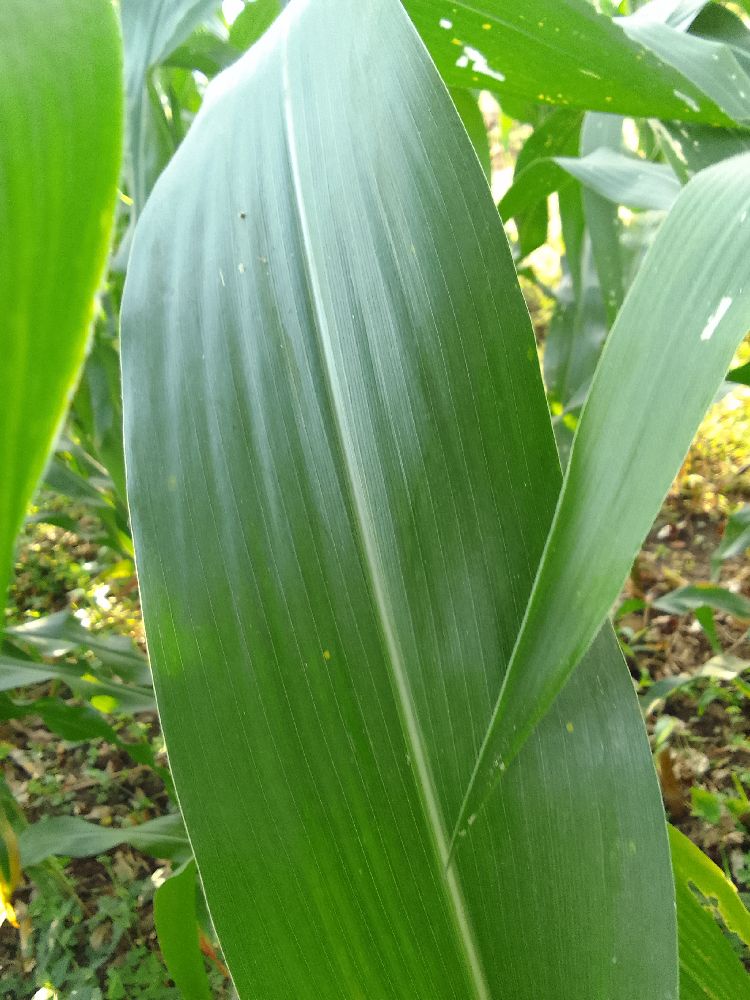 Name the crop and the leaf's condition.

maize, healthy
